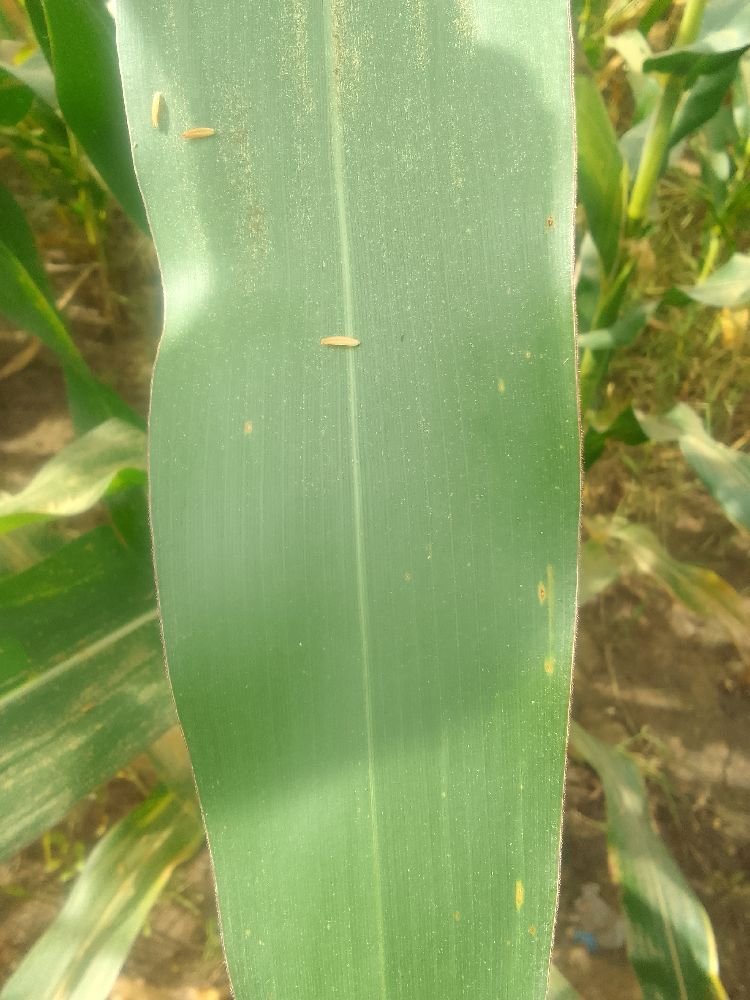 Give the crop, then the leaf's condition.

maize, healthy
